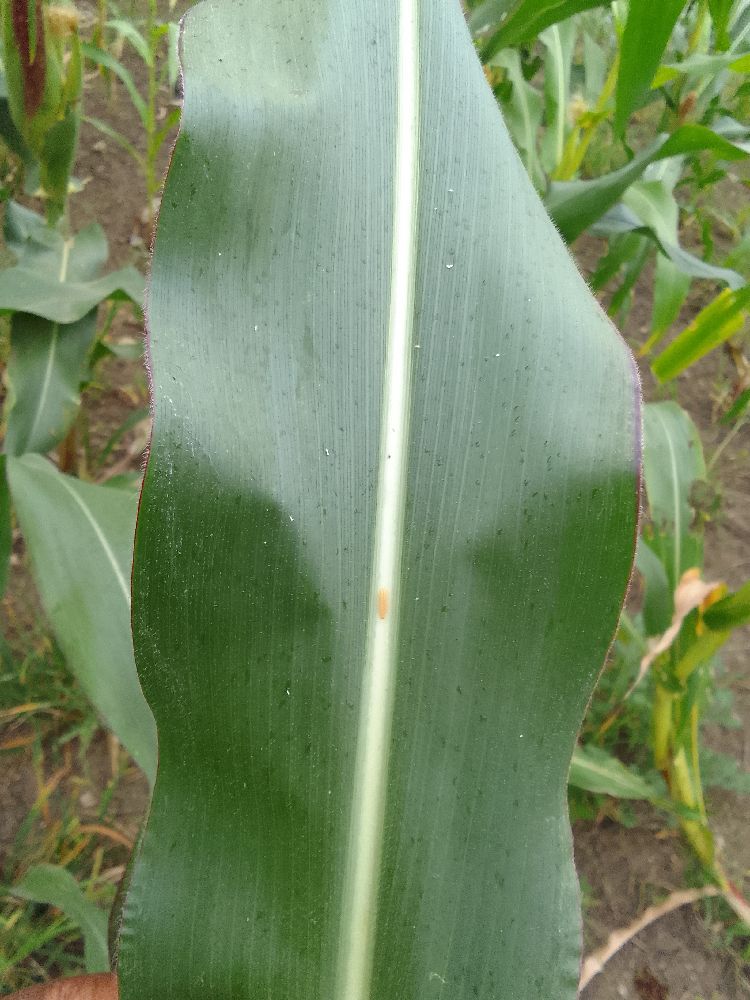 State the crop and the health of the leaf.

maize, healthy
